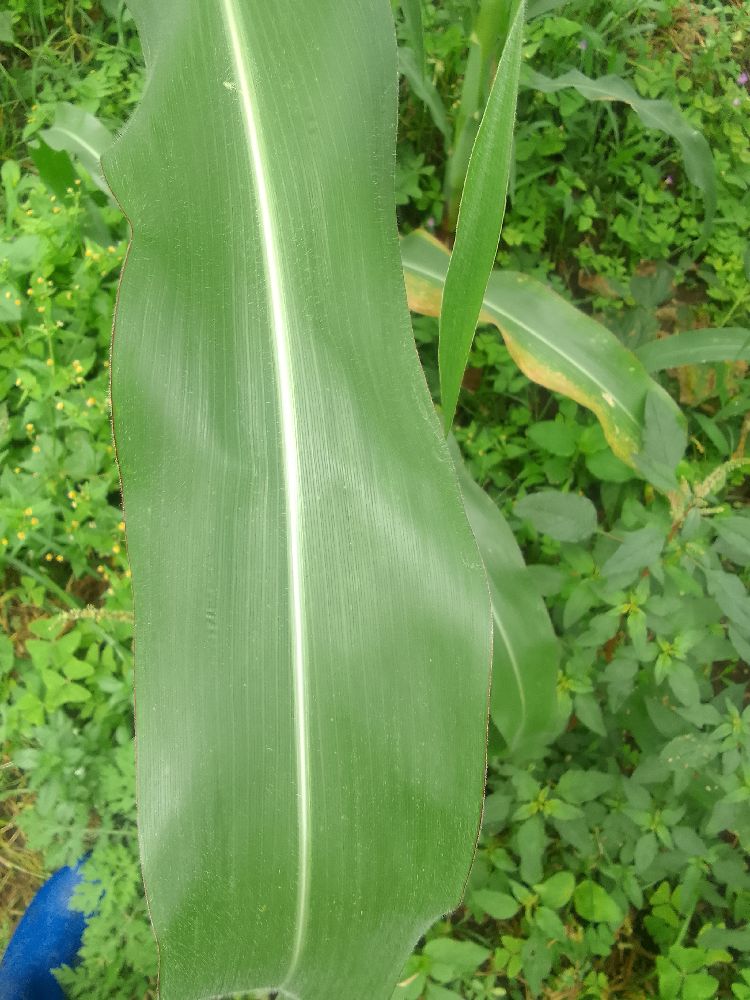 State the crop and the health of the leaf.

maize, healthy
